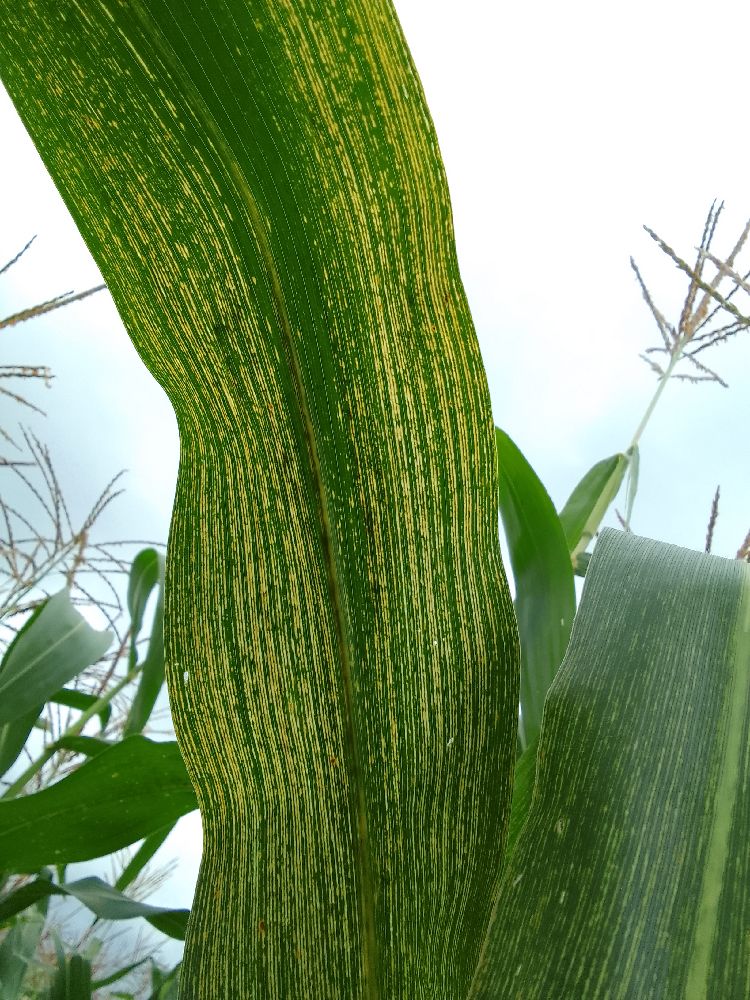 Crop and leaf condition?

maize, maize streak virus
